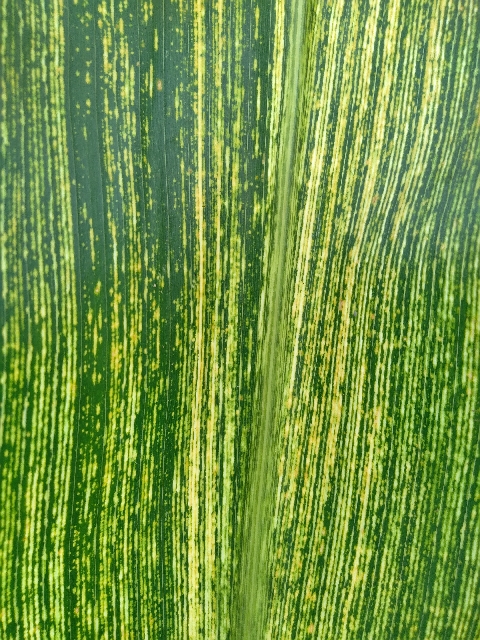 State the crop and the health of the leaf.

maize, maize streak virus
